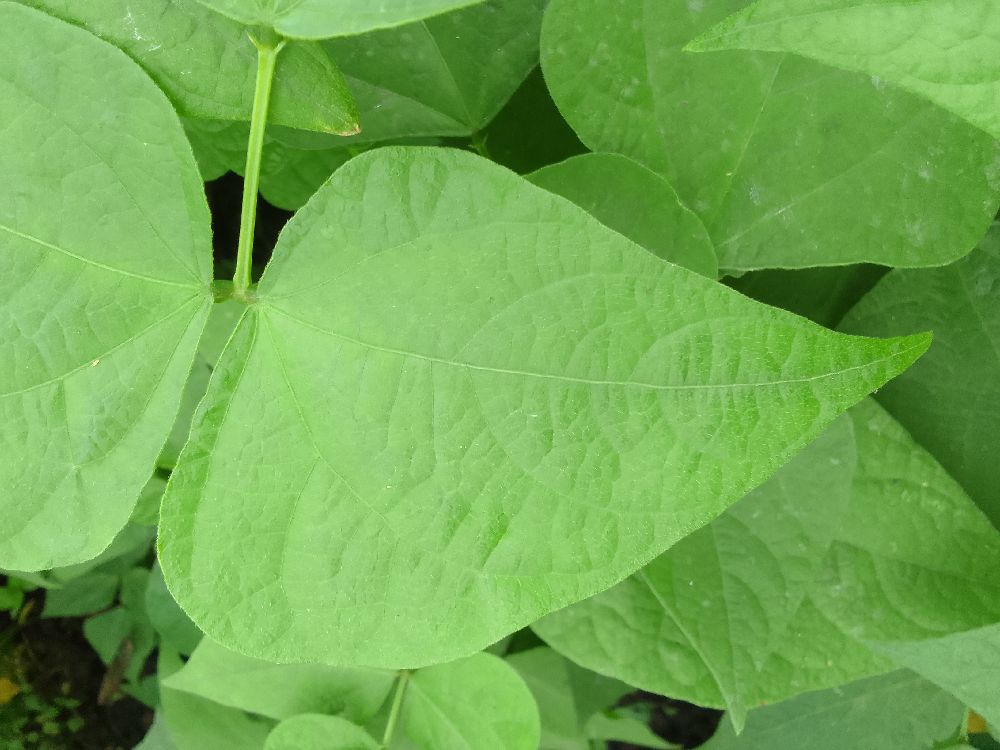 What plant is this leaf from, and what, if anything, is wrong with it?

common bean, healthy
